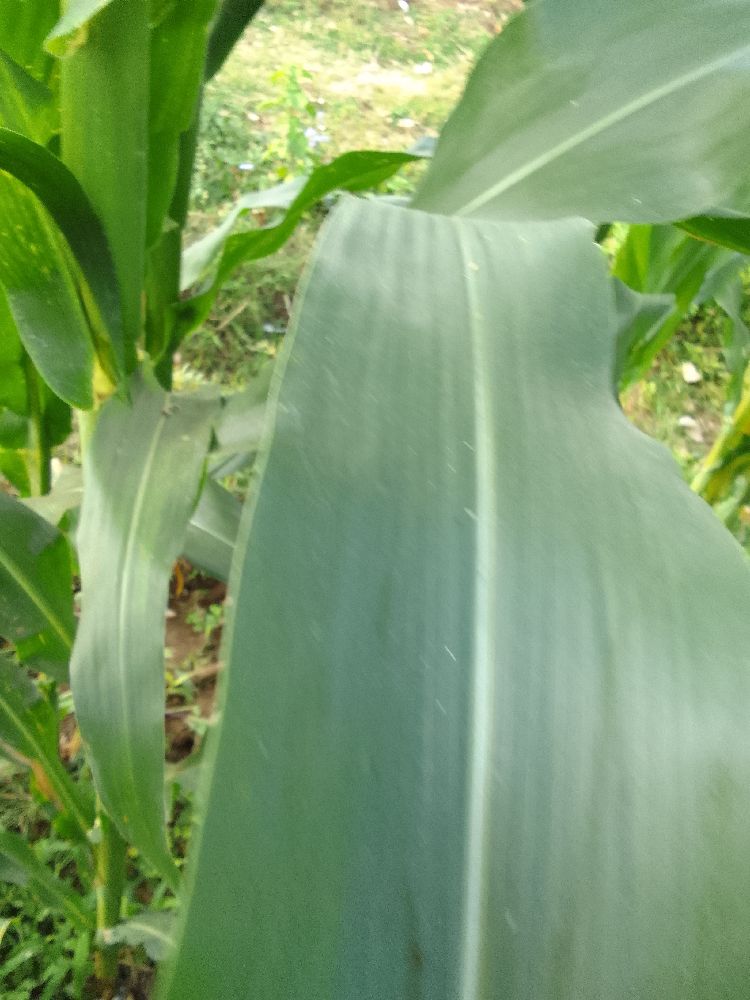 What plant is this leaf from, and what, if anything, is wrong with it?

maize, healthy
